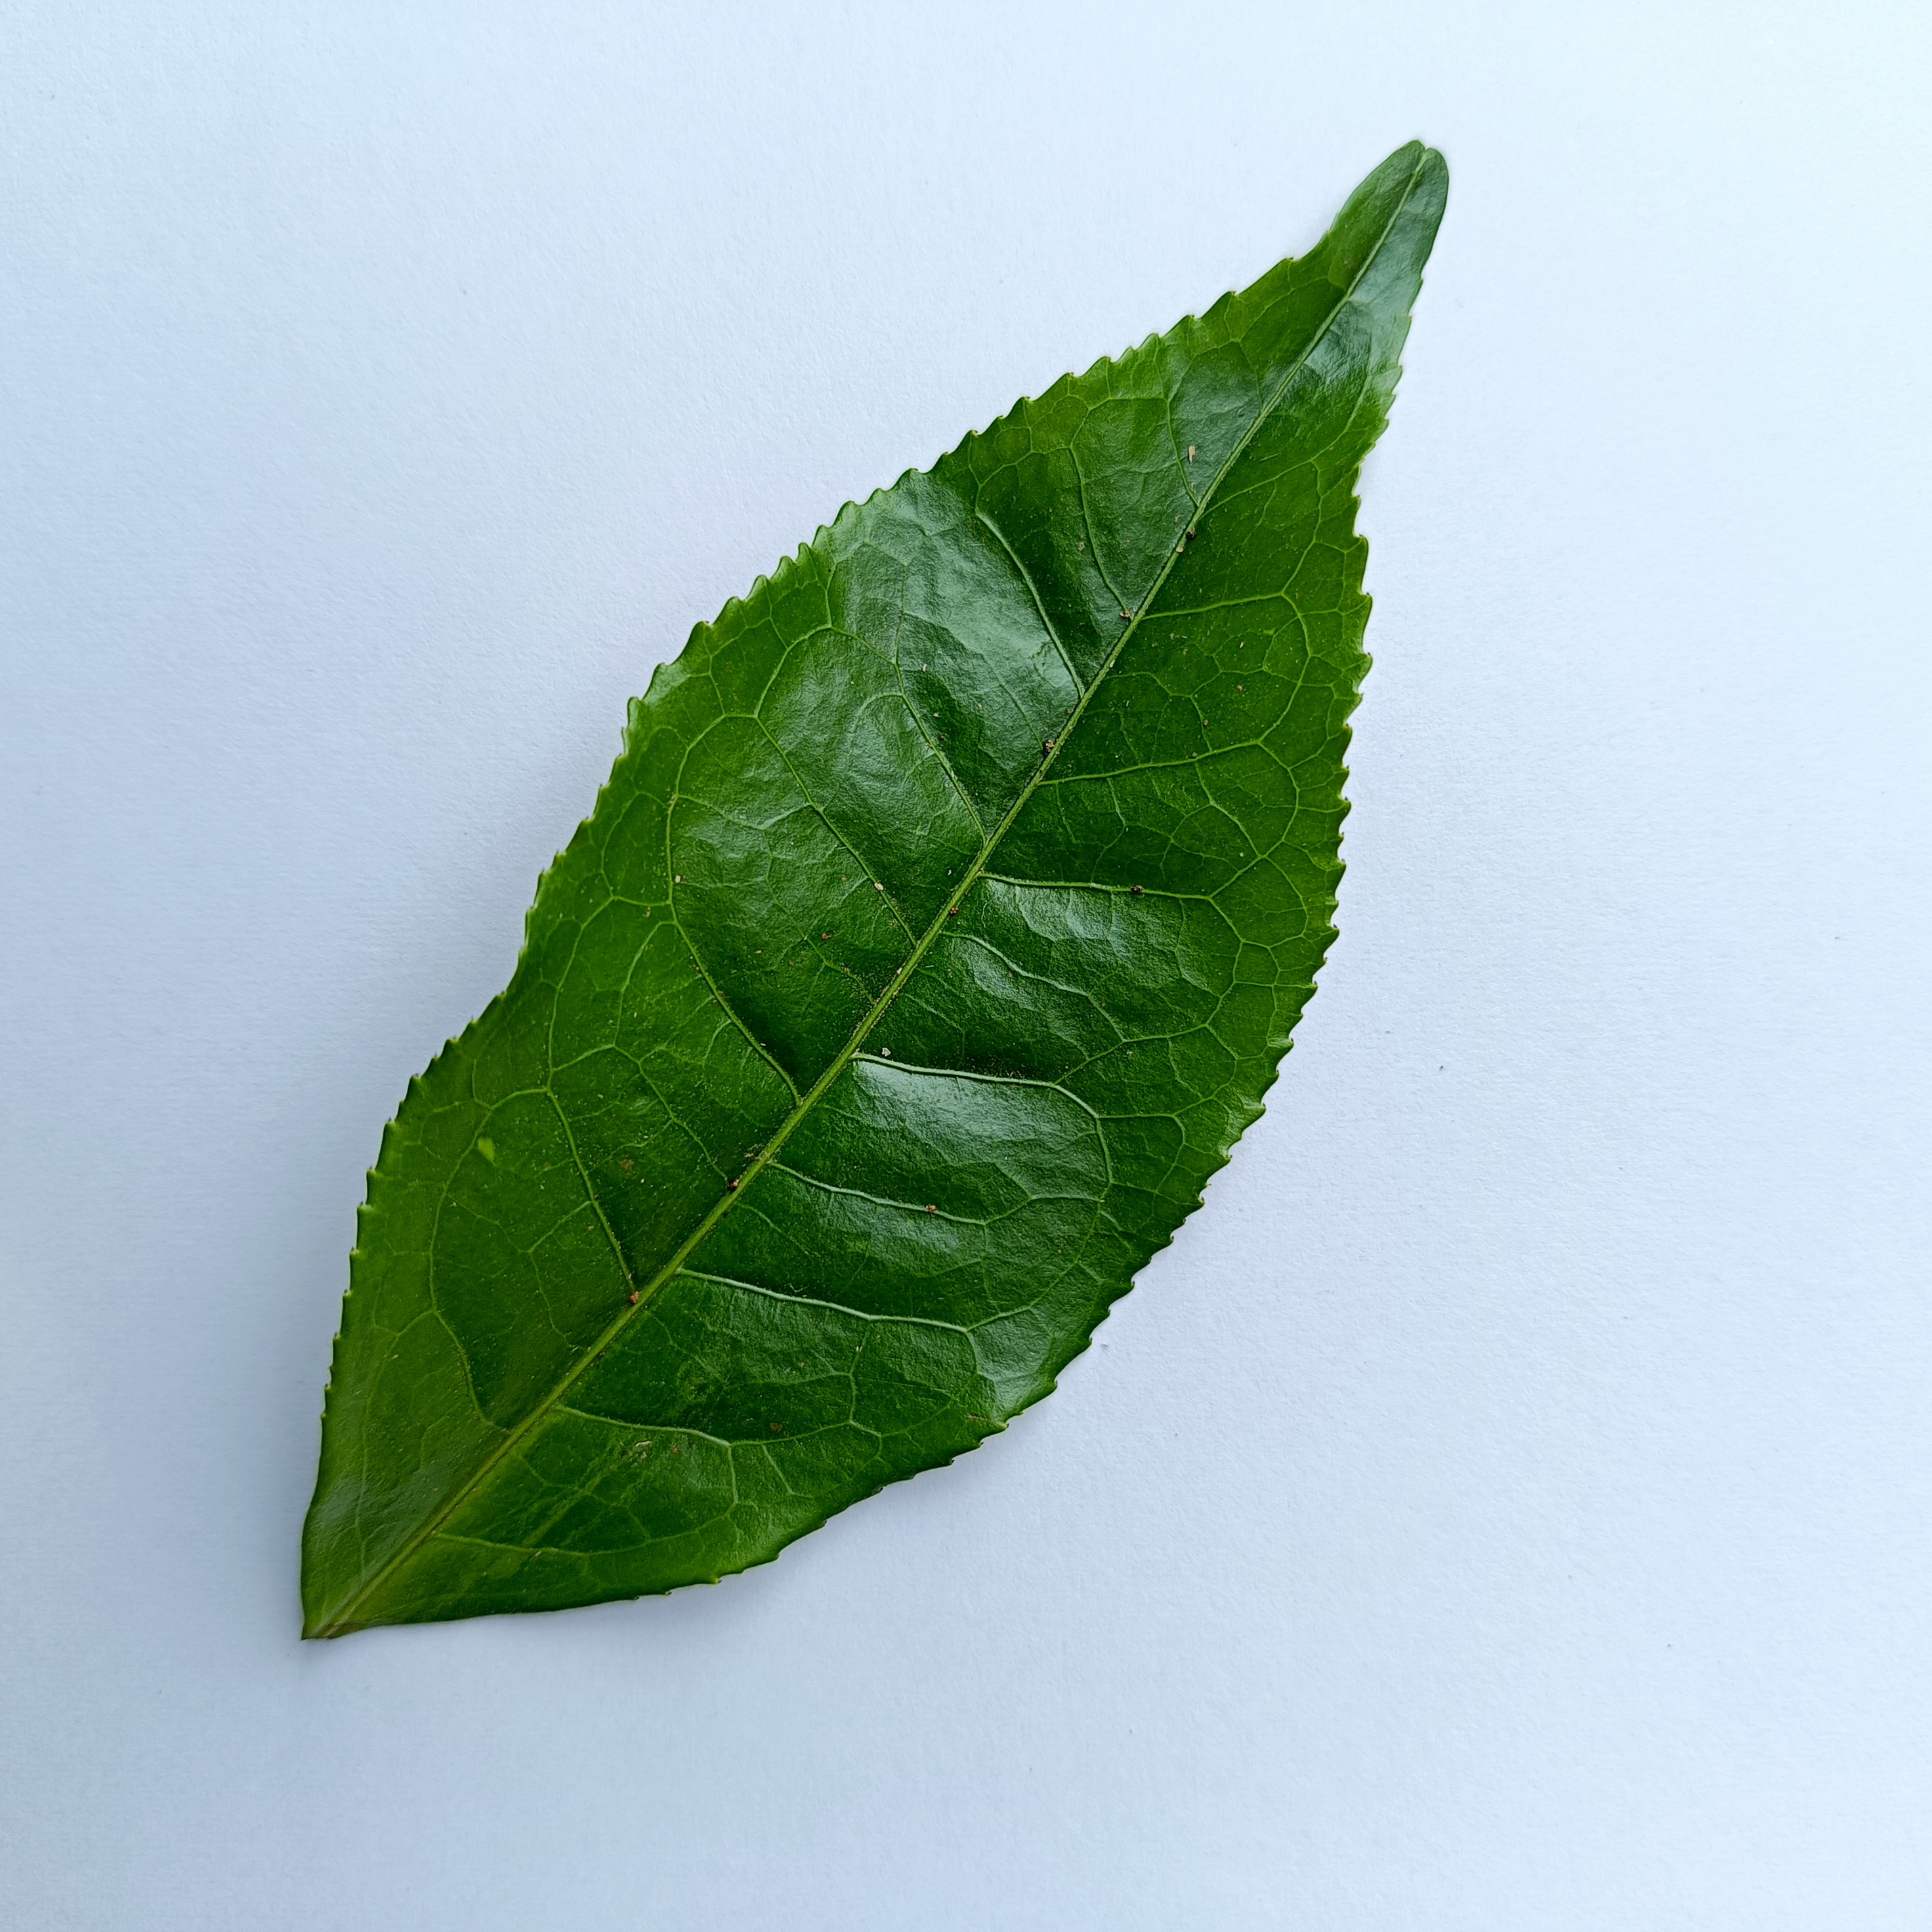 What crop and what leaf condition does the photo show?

tea, healthy
